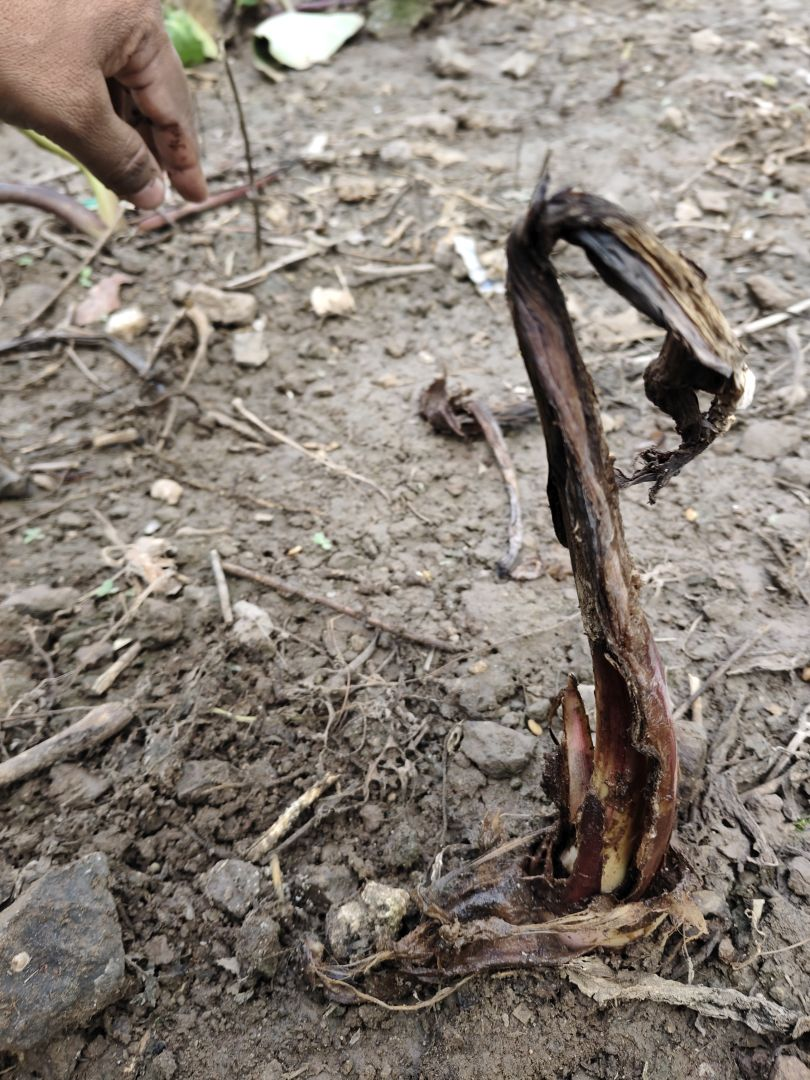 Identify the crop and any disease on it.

taro, root rot
